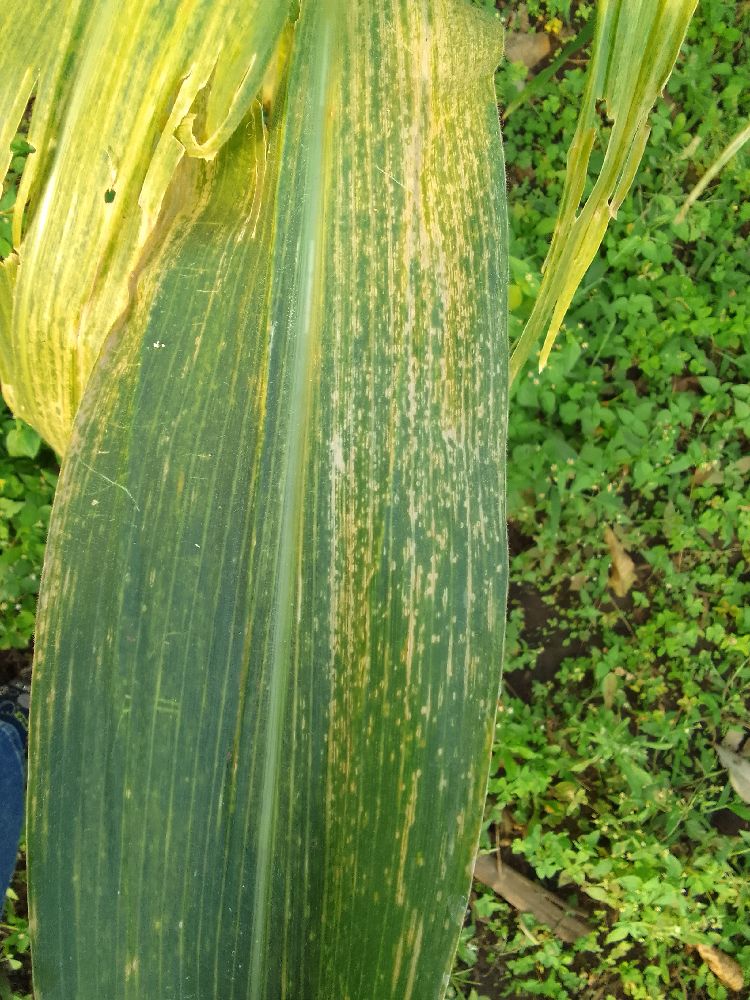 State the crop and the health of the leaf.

maize, maize lethal necrosis
